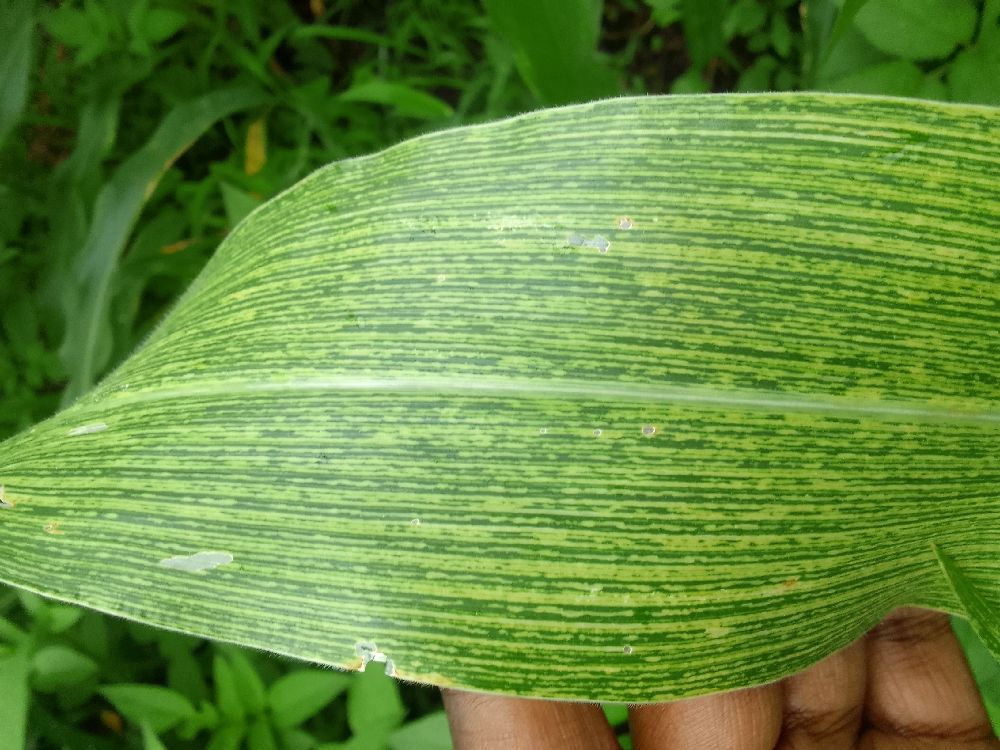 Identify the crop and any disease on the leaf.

maize, maize streak virus
